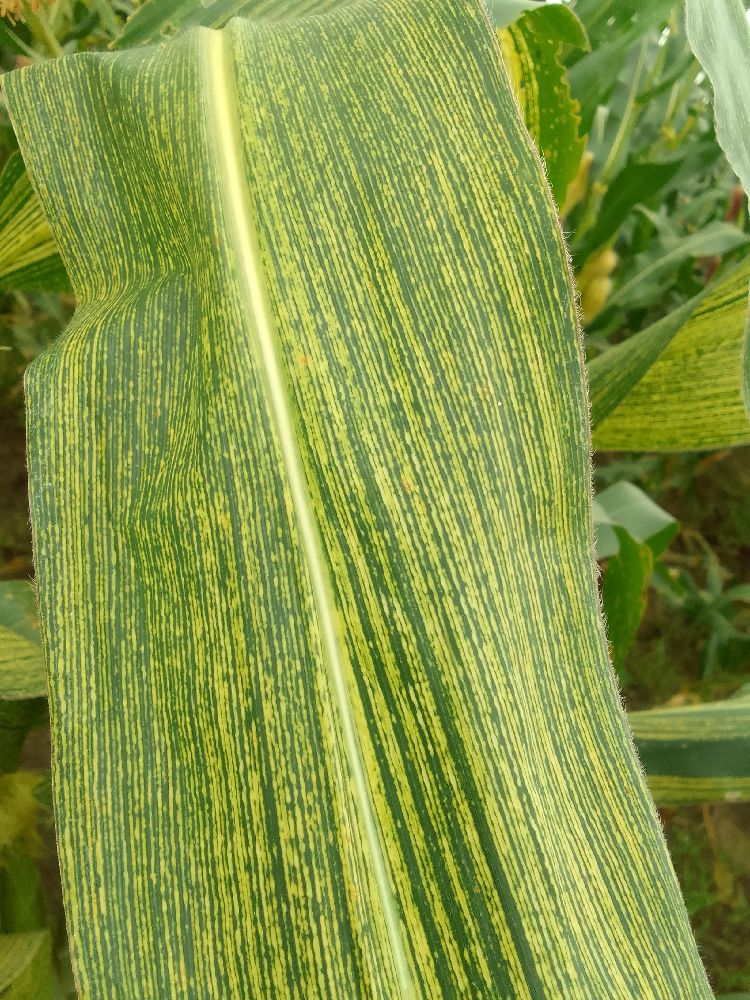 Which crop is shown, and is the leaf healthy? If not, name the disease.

maize, maize streak virus
